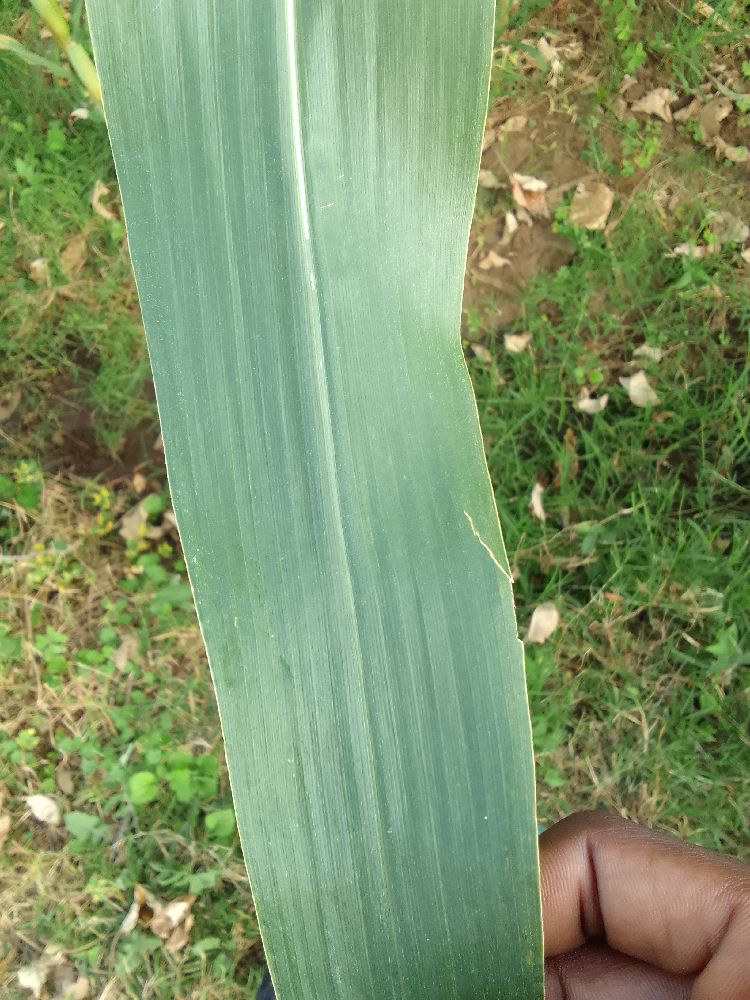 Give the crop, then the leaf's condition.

maize, healthy
